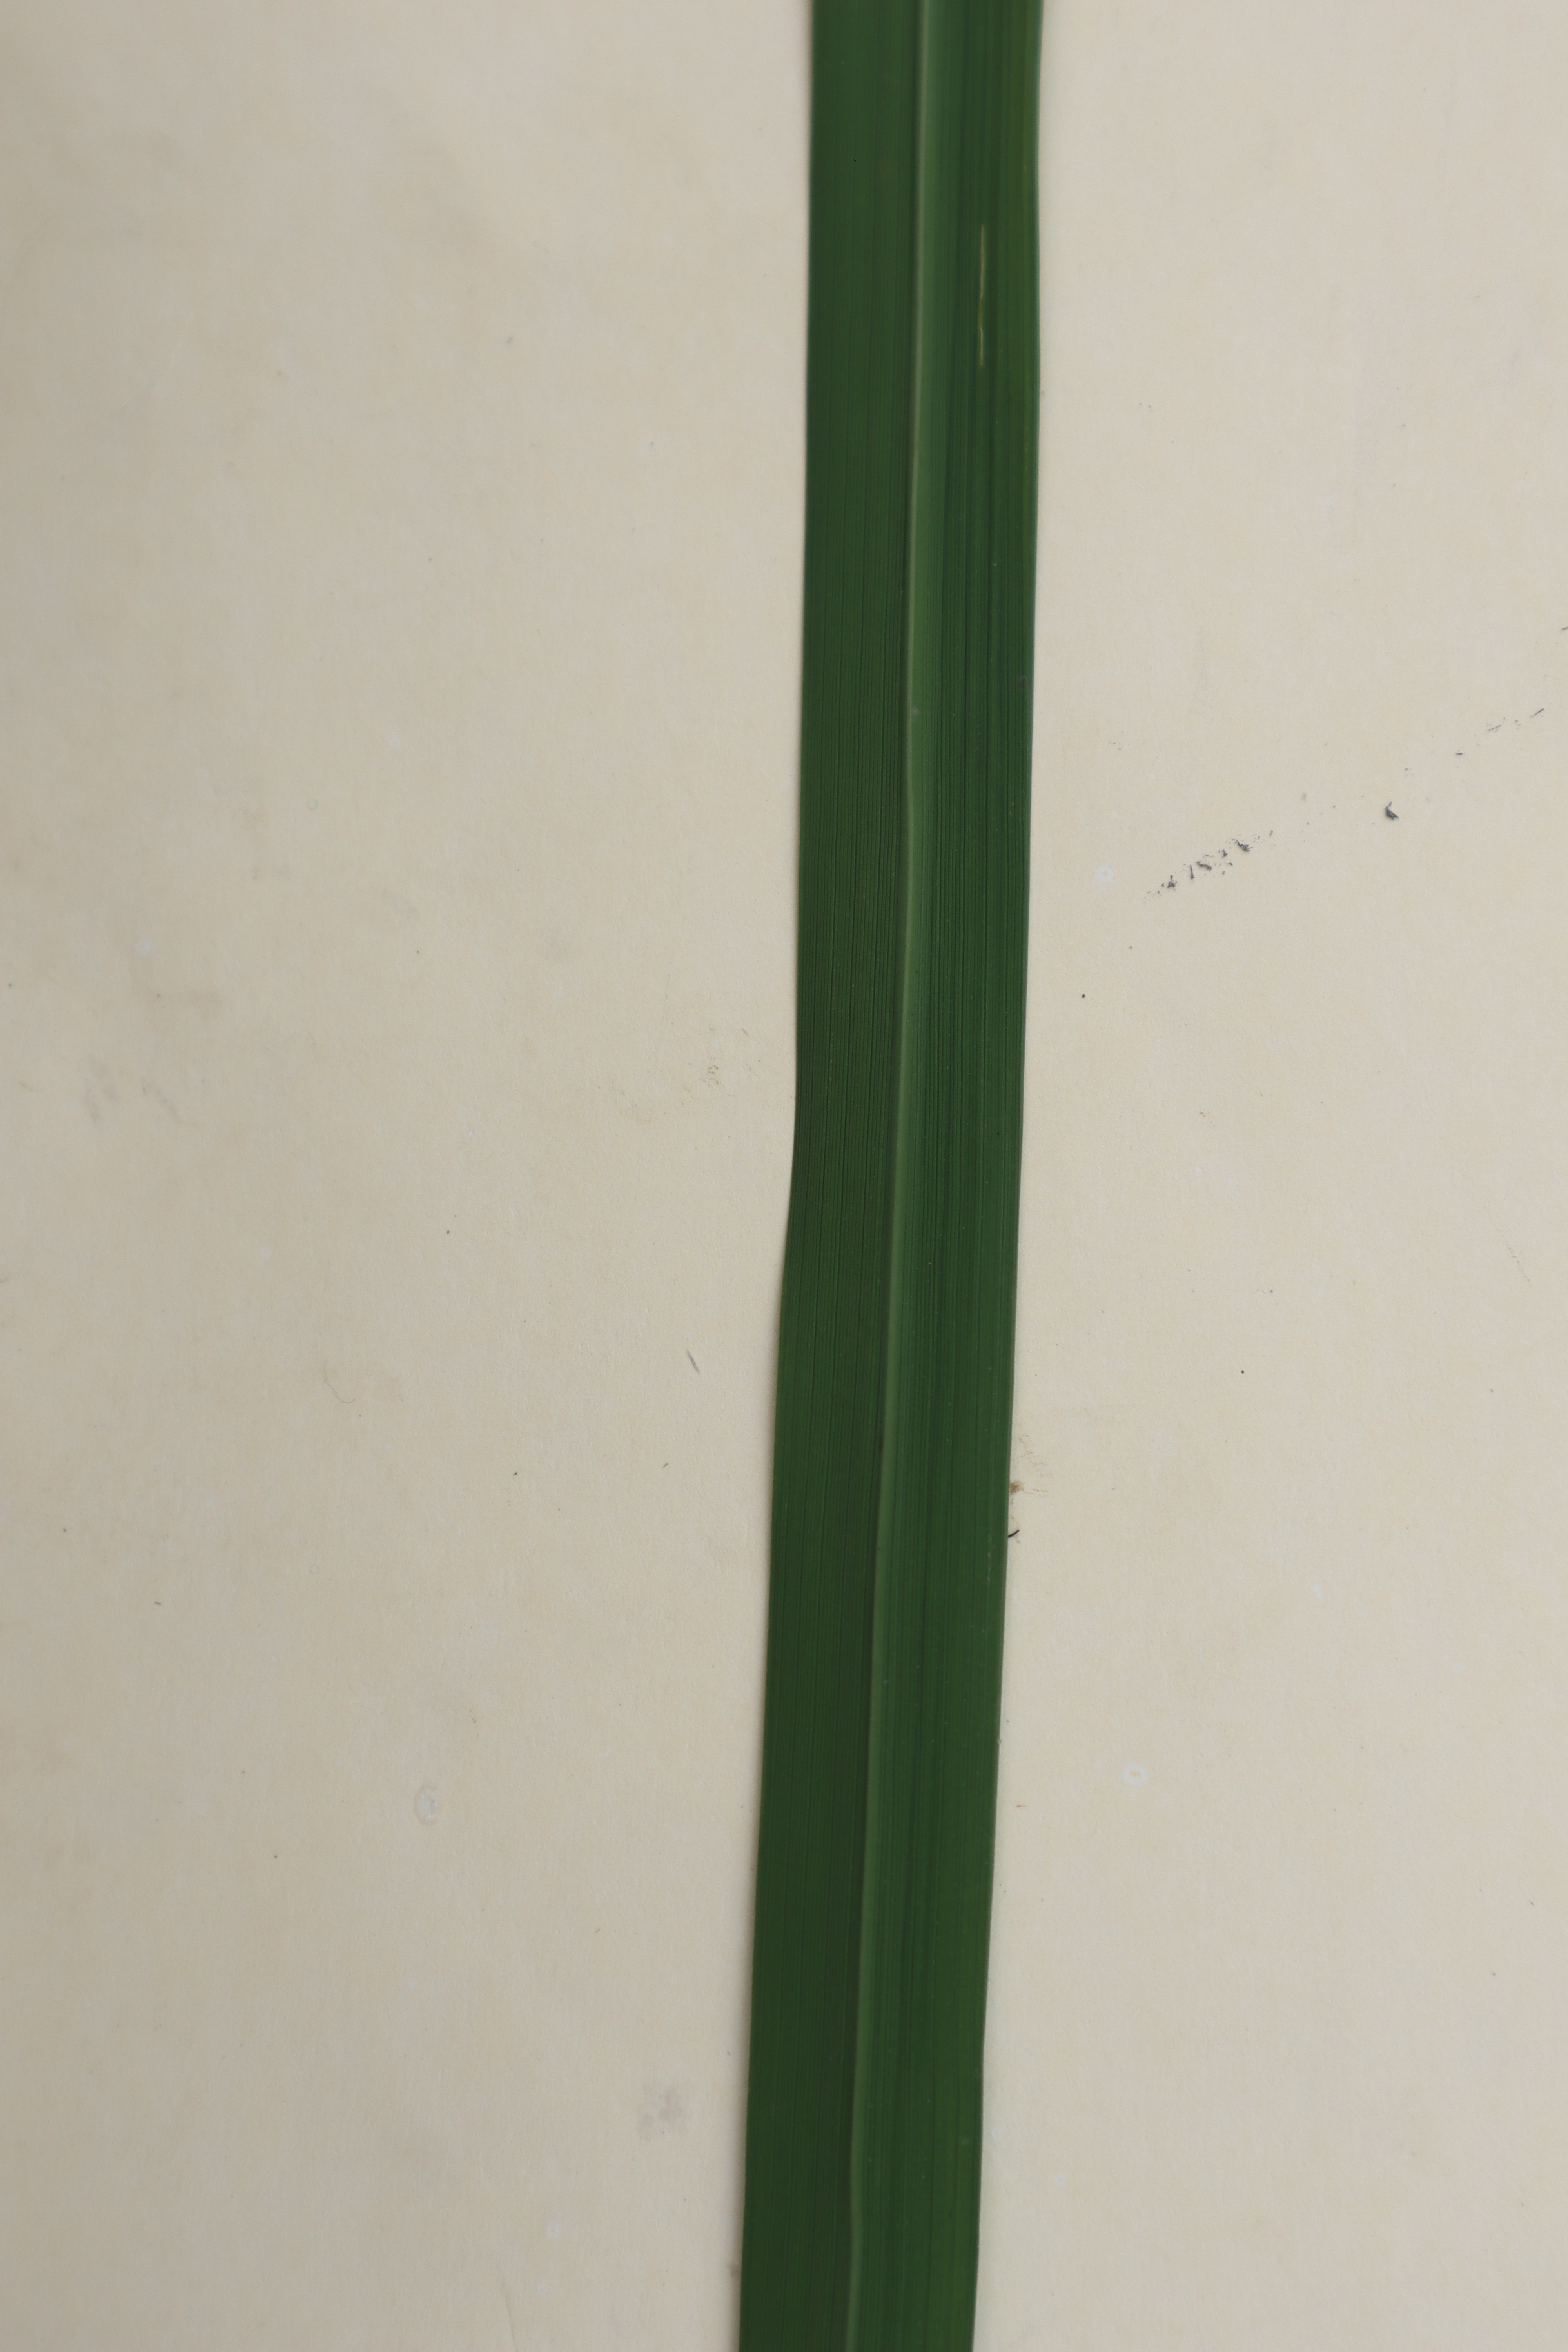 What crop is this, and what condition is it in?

rice, healthy leaves
